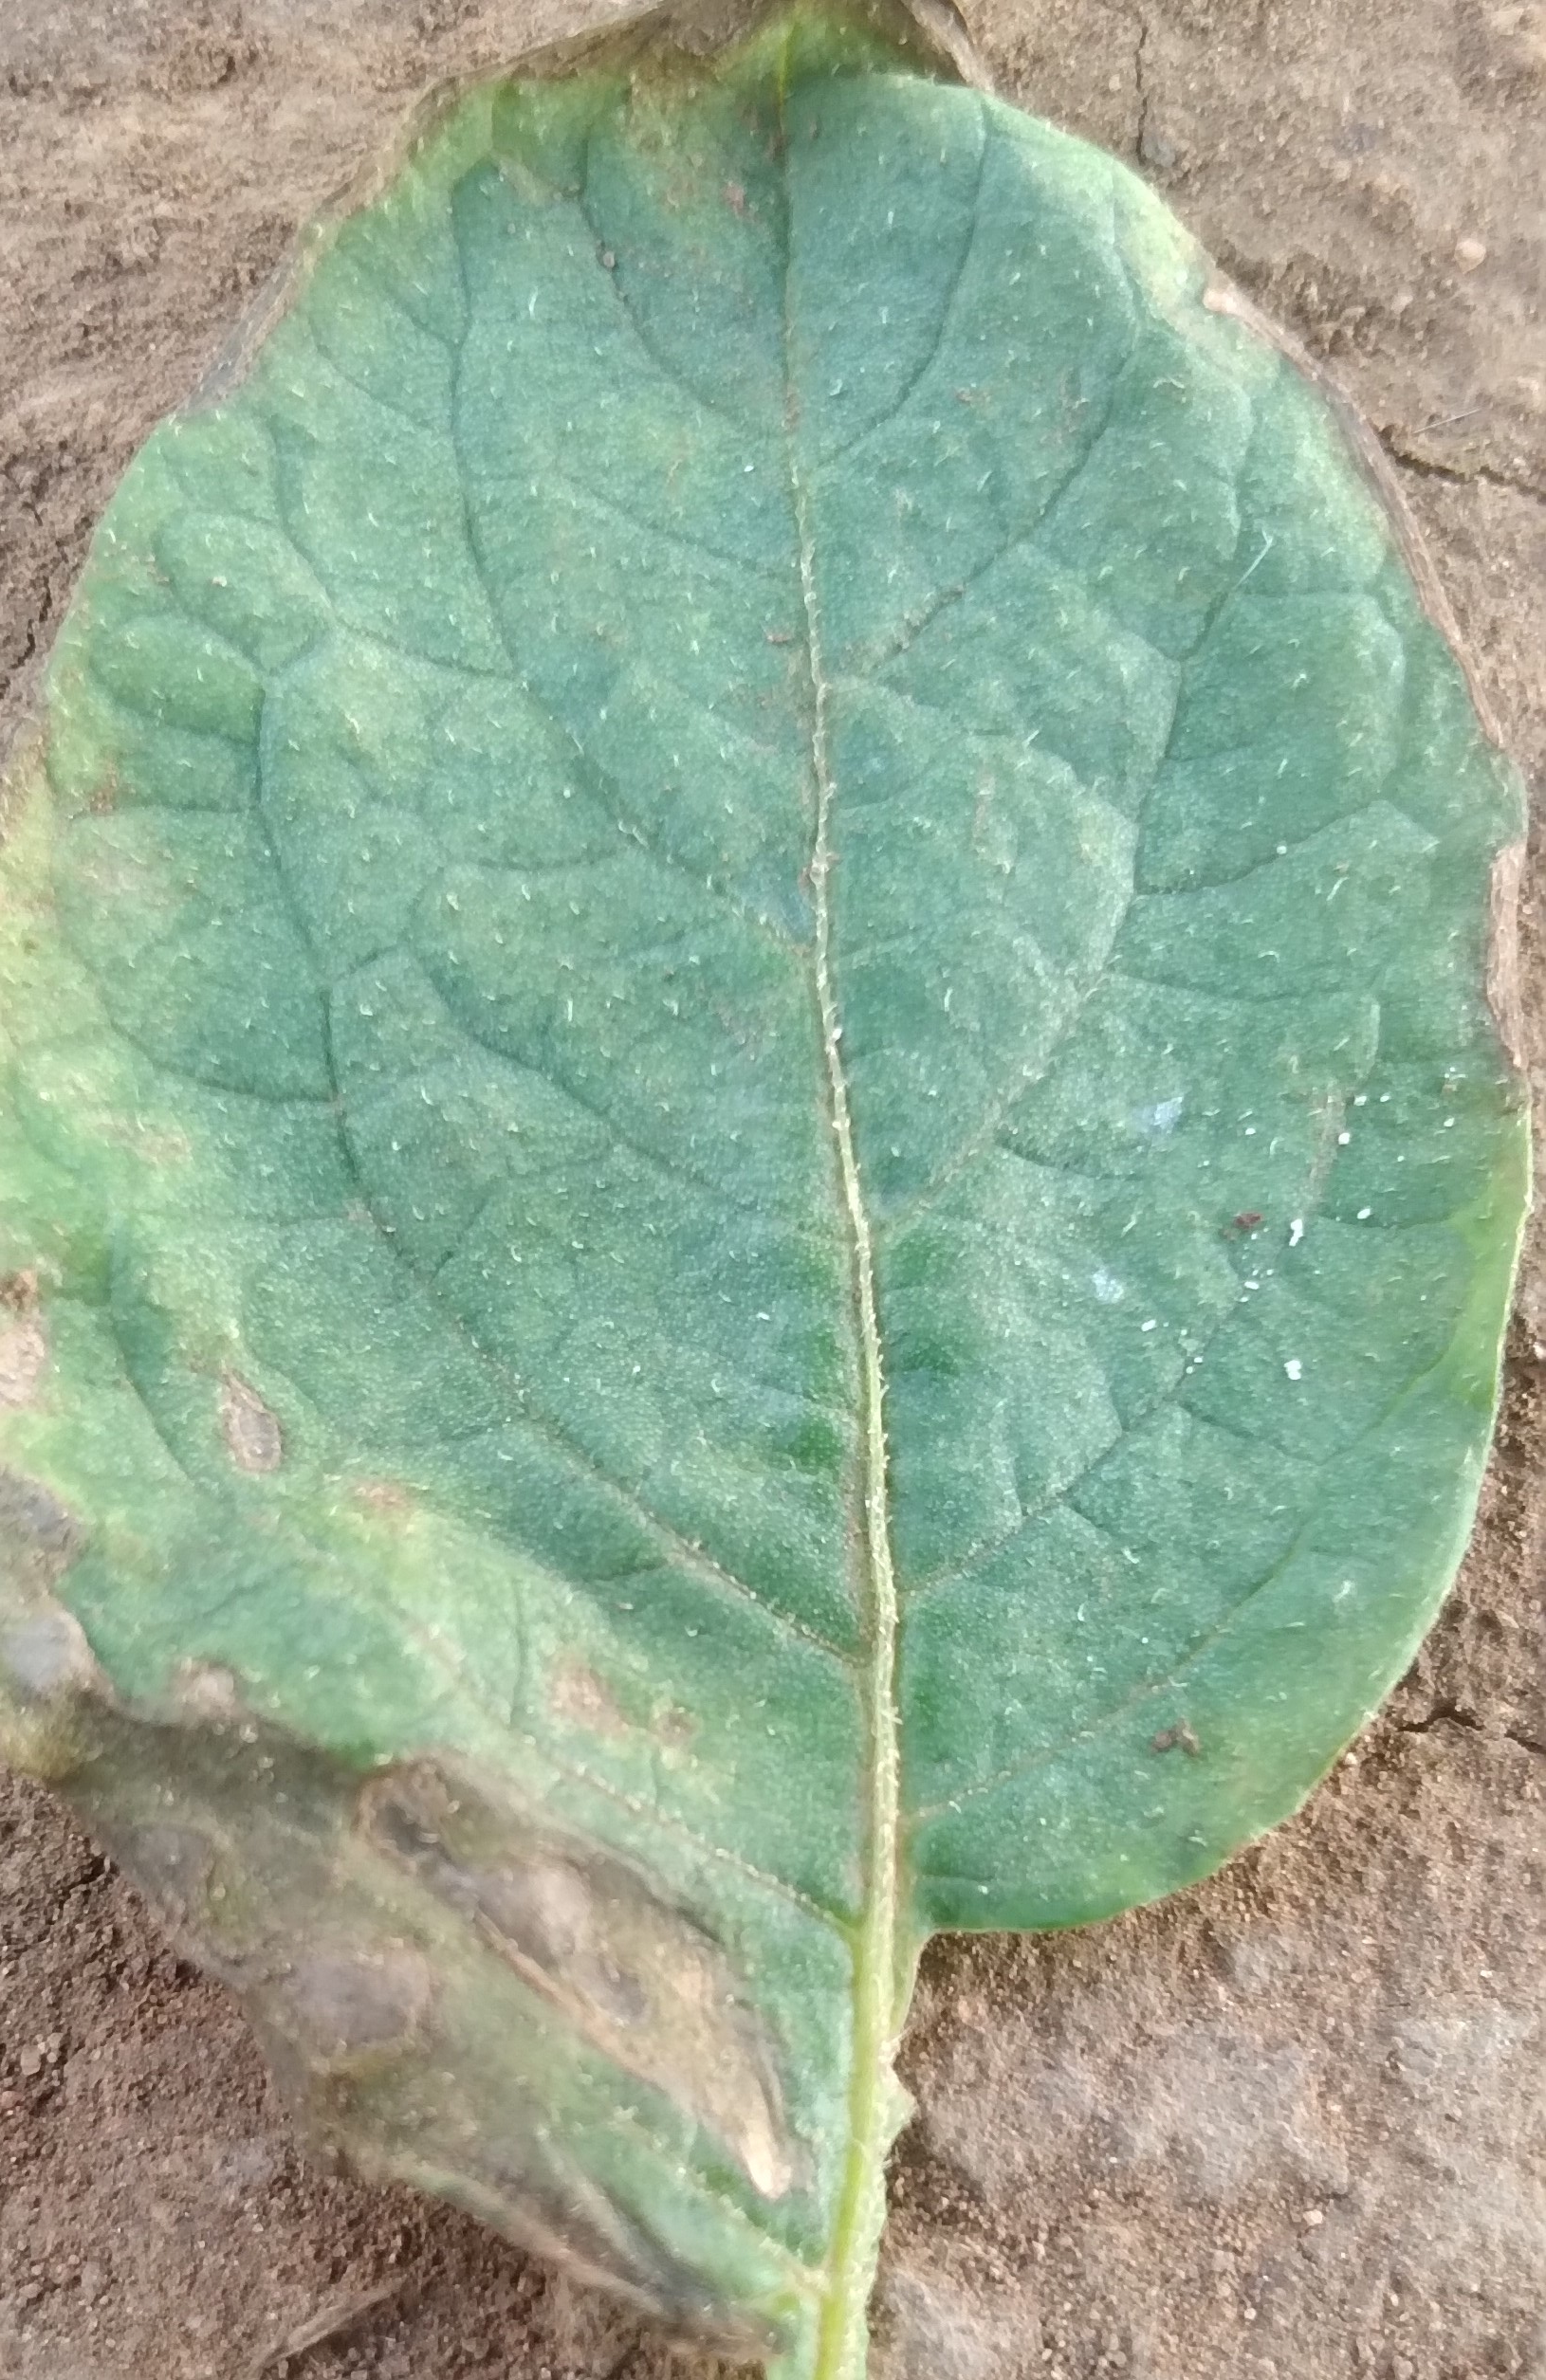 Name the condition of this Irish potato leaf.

early blight
